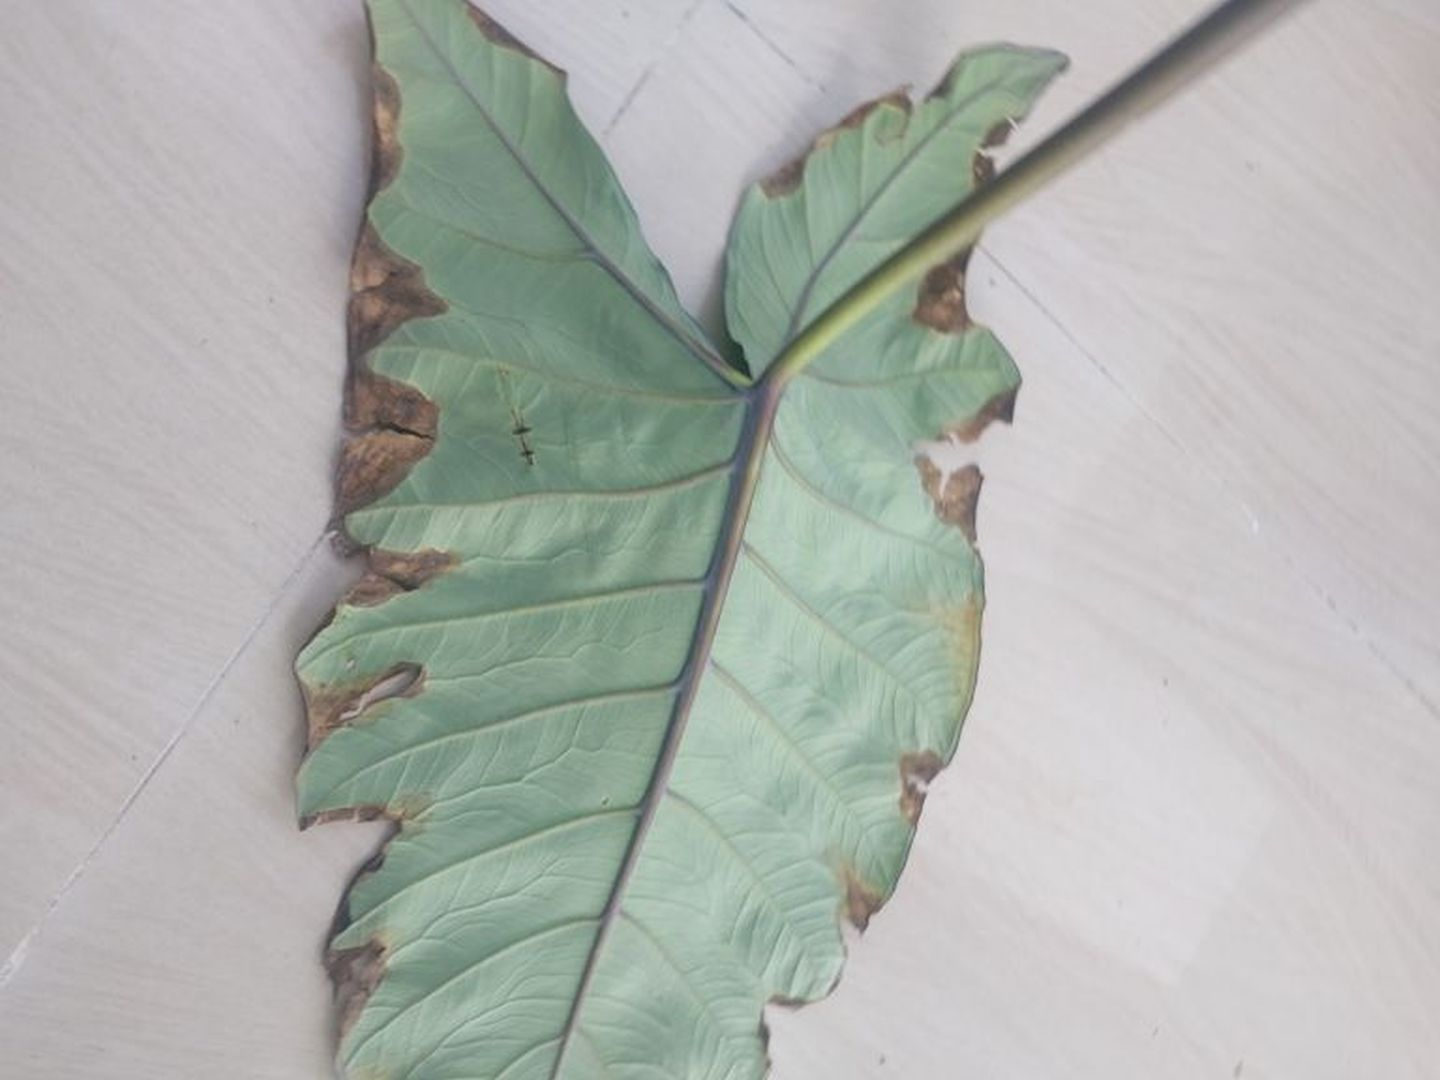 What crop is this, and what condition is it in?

taro, leaf blight
